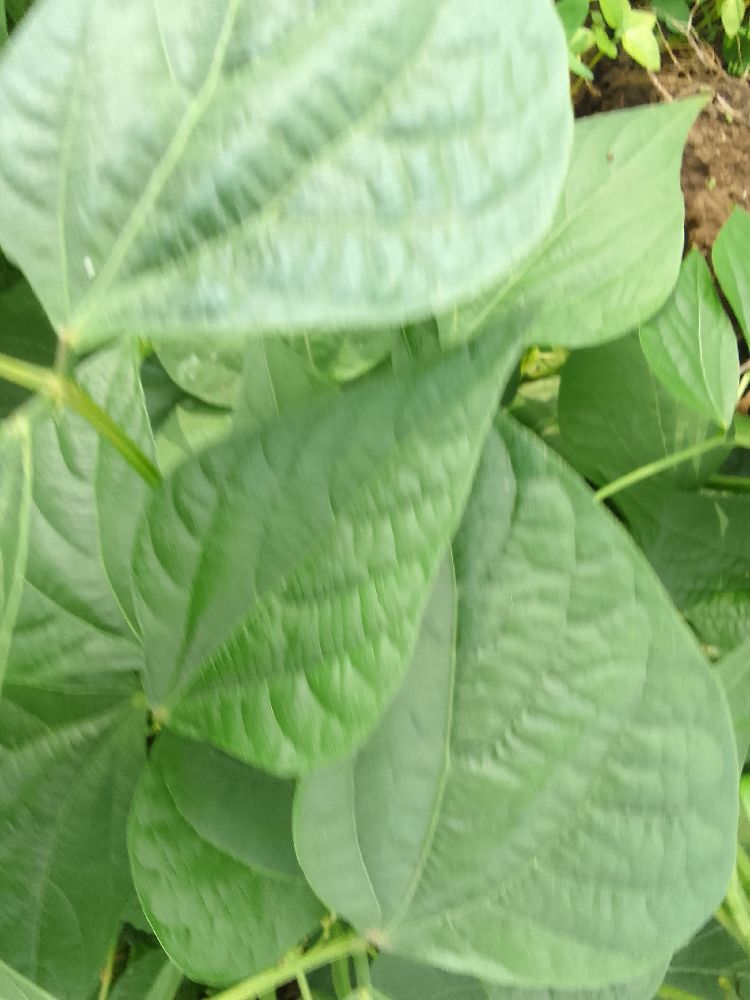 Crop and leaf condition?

common bean, healthy
